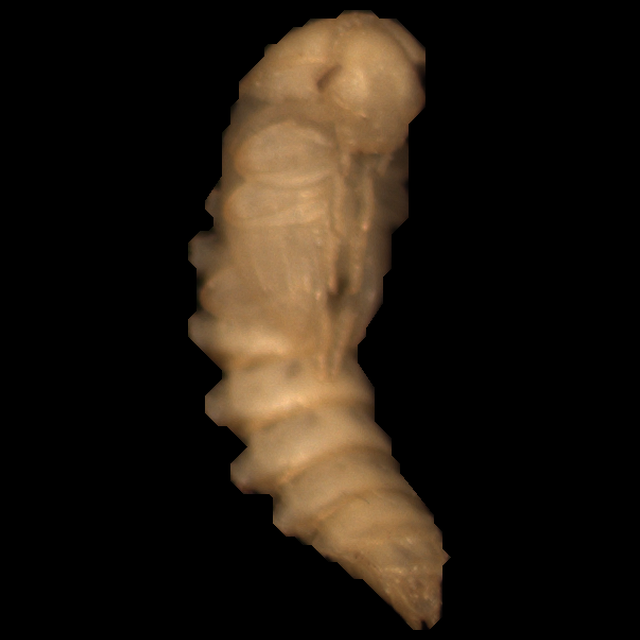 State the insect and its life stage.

mealworm pupa
